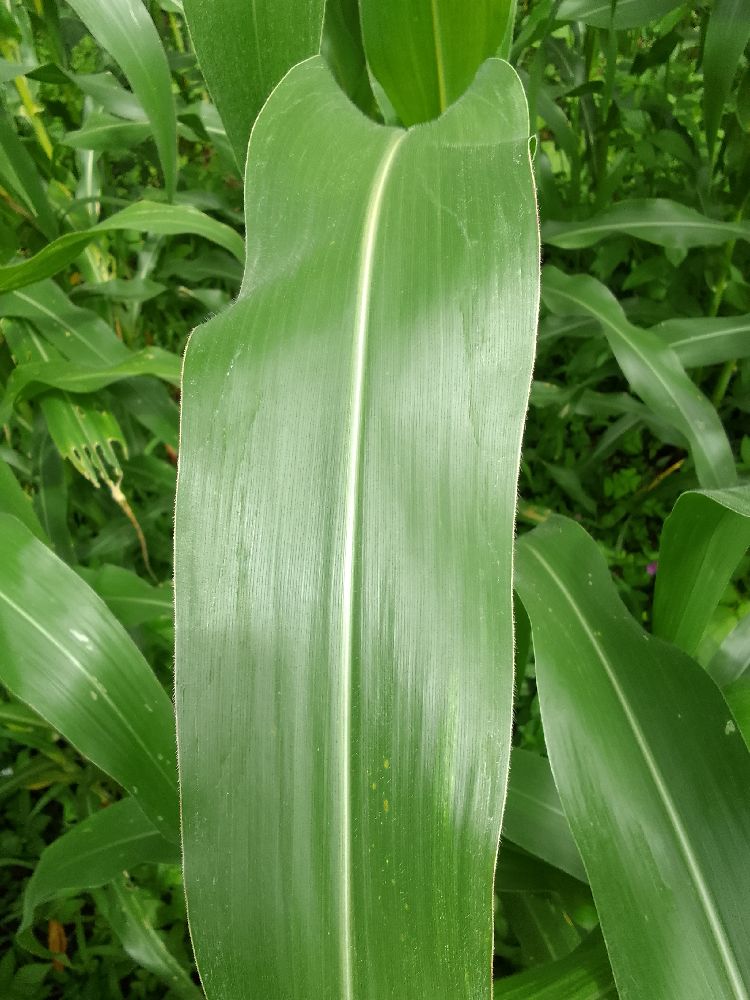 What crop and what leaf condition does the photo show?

maize, healthy
